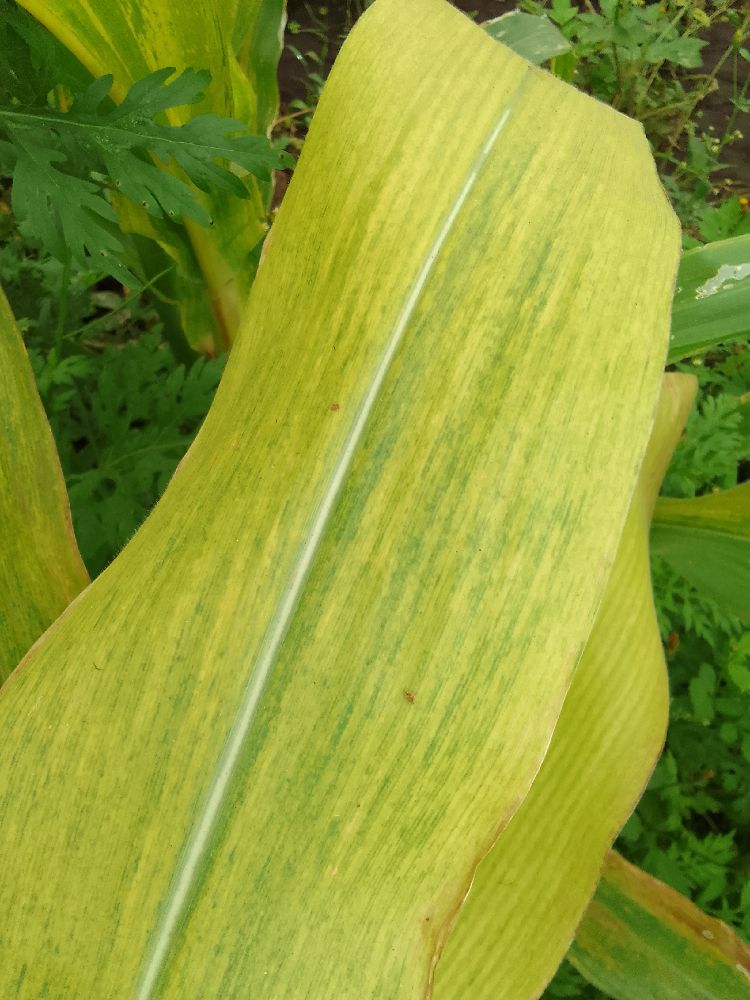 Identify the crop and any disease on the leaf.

maize, maize lethal necrosis
